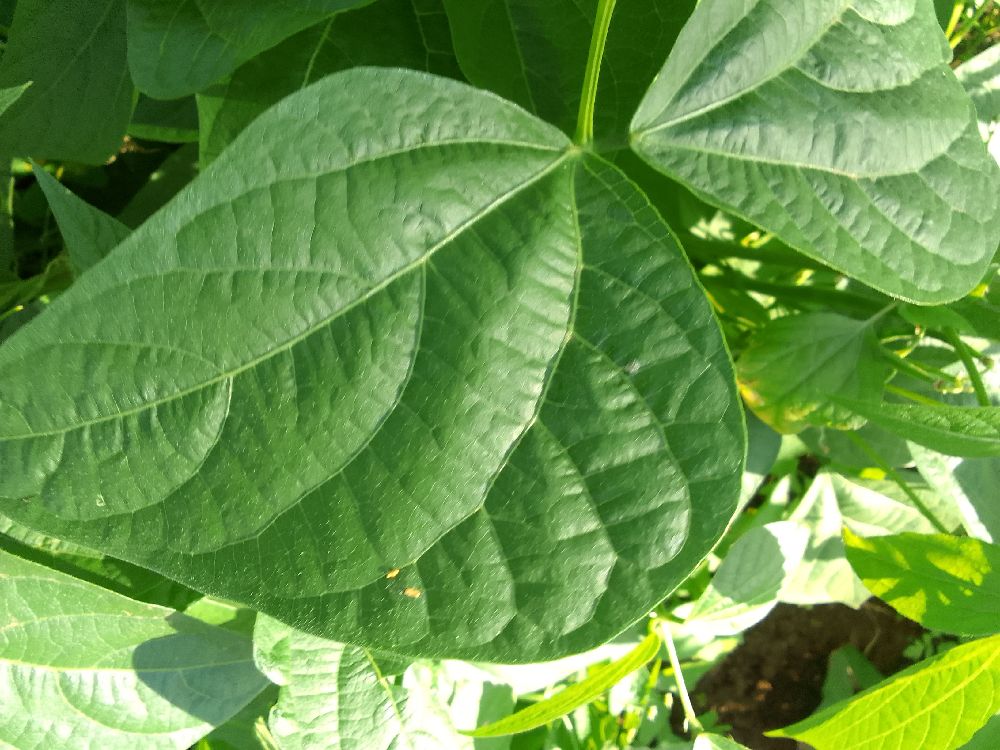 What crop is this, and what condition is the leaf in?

common bean, healthy
